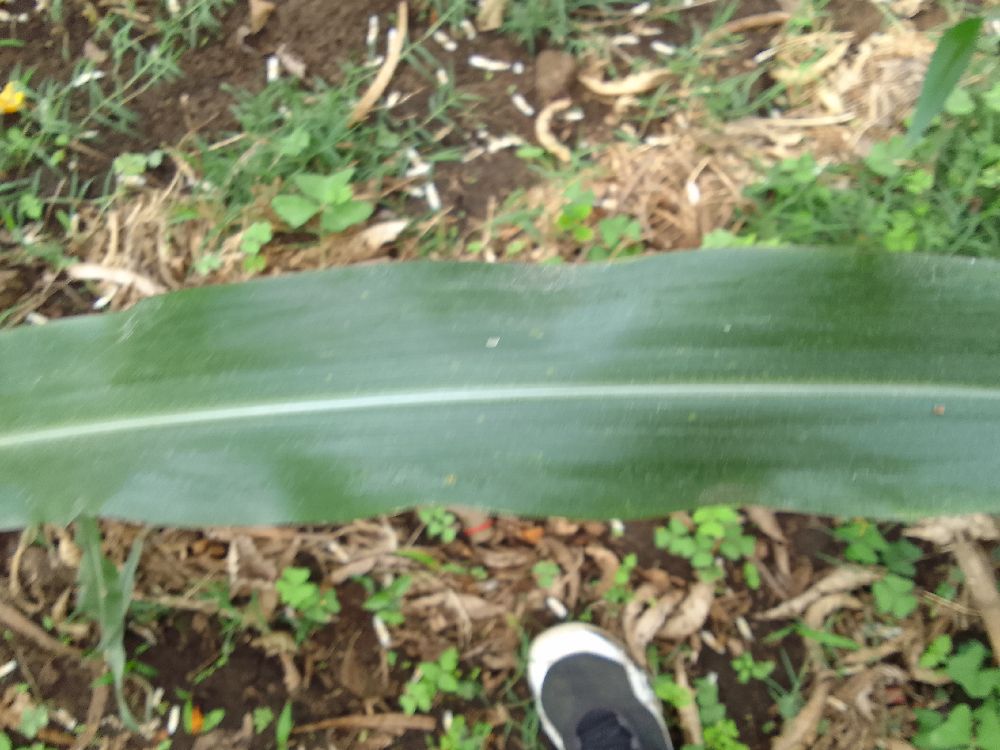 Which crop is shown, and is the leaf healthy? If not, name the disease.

maize, healthy
